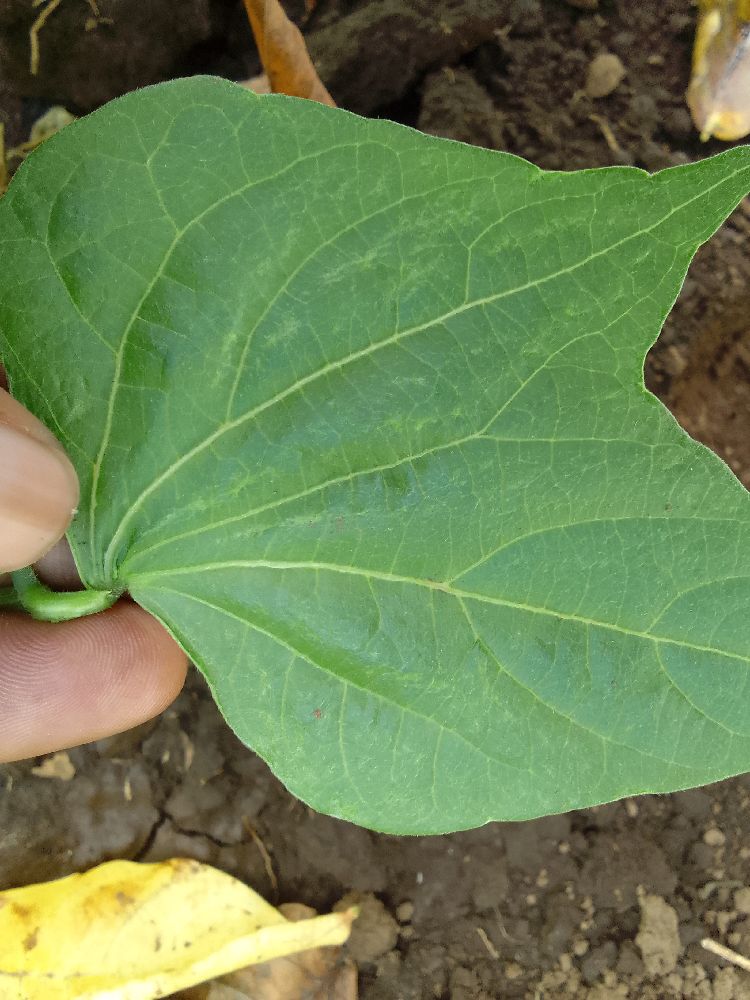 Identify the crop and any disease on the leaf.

common bean, healthy
